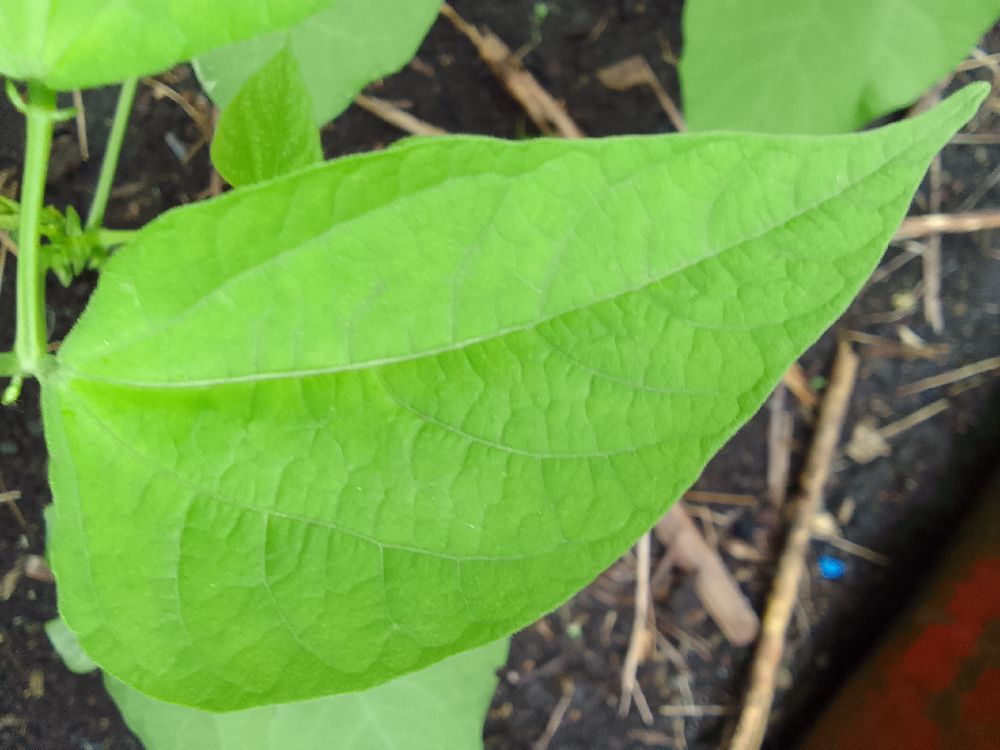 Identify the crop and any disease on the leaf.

common bean, healthy
